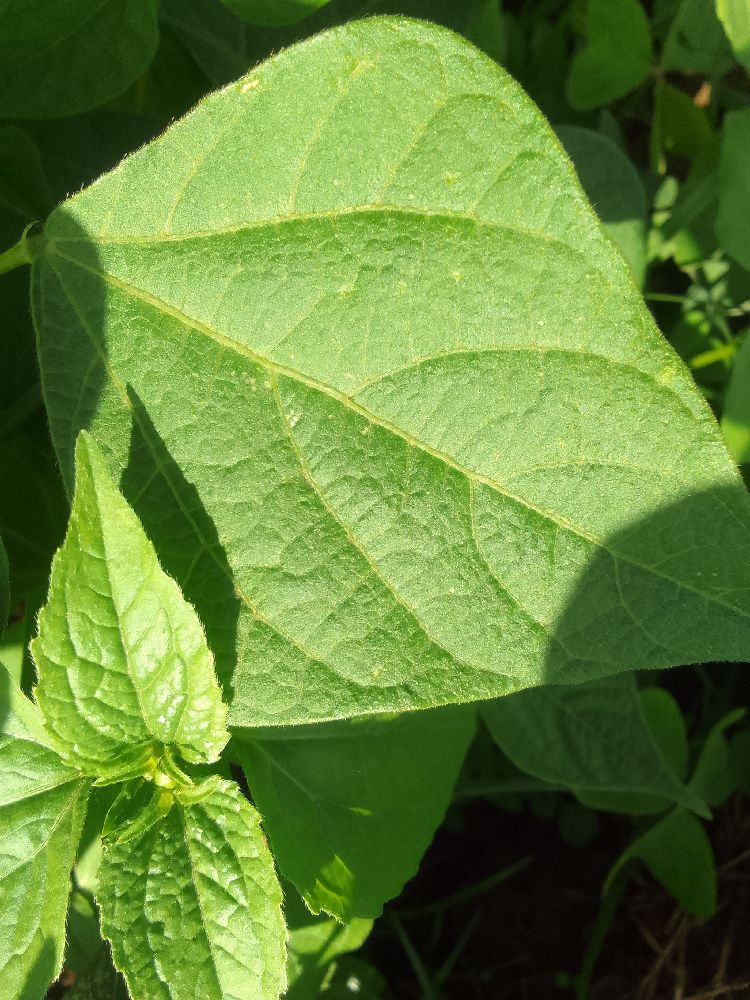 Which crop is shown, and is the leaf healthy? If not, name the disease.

common bean, healthy
